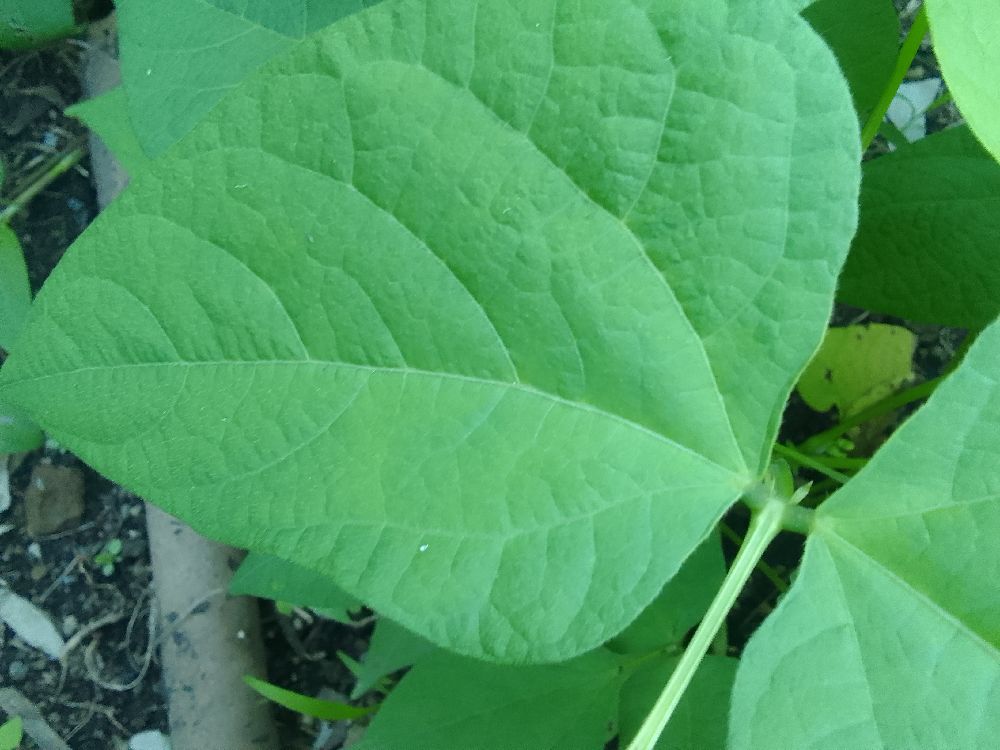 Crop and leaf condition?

common bean, healthy
